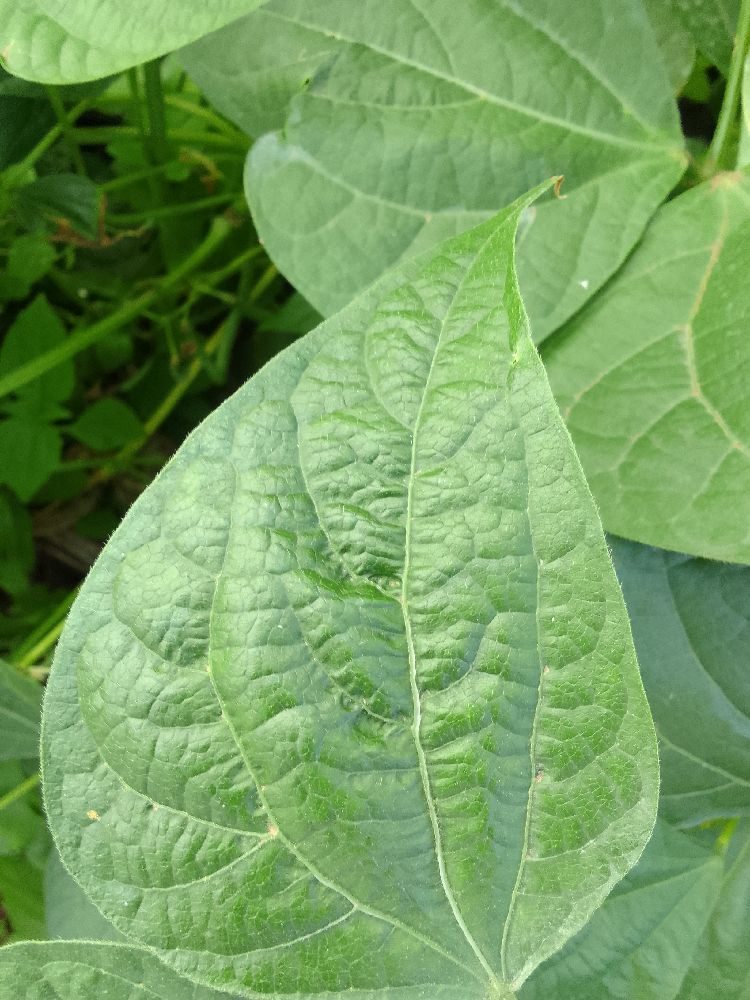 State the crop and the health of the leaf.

common bean, healthy
